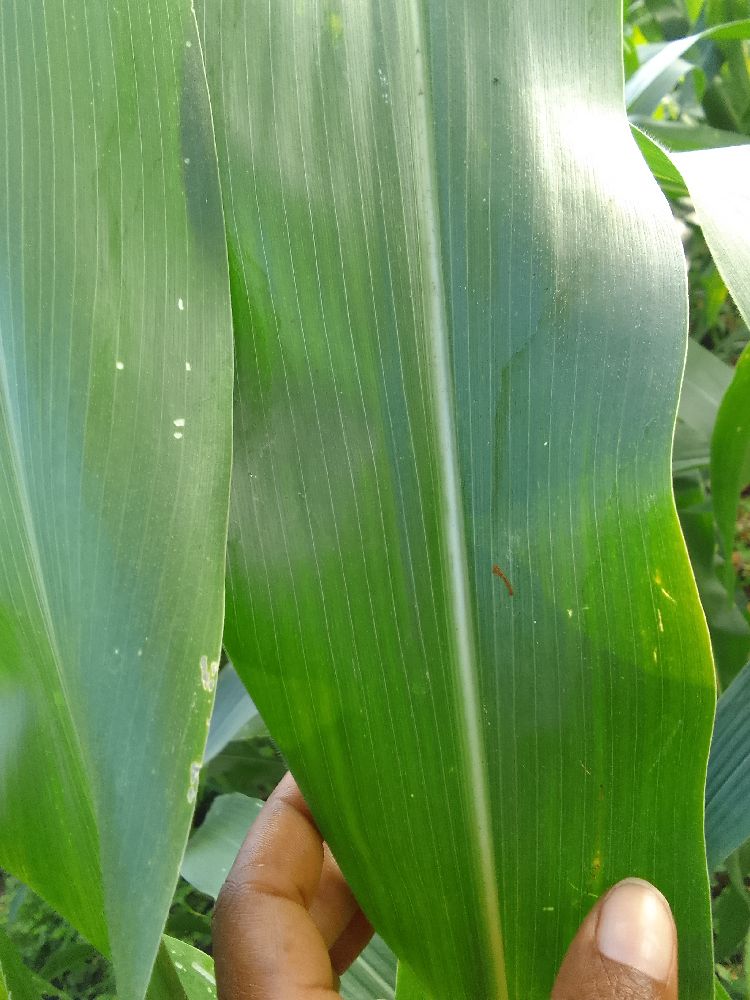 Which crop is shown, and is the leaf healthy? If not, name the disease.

maize, healthy
